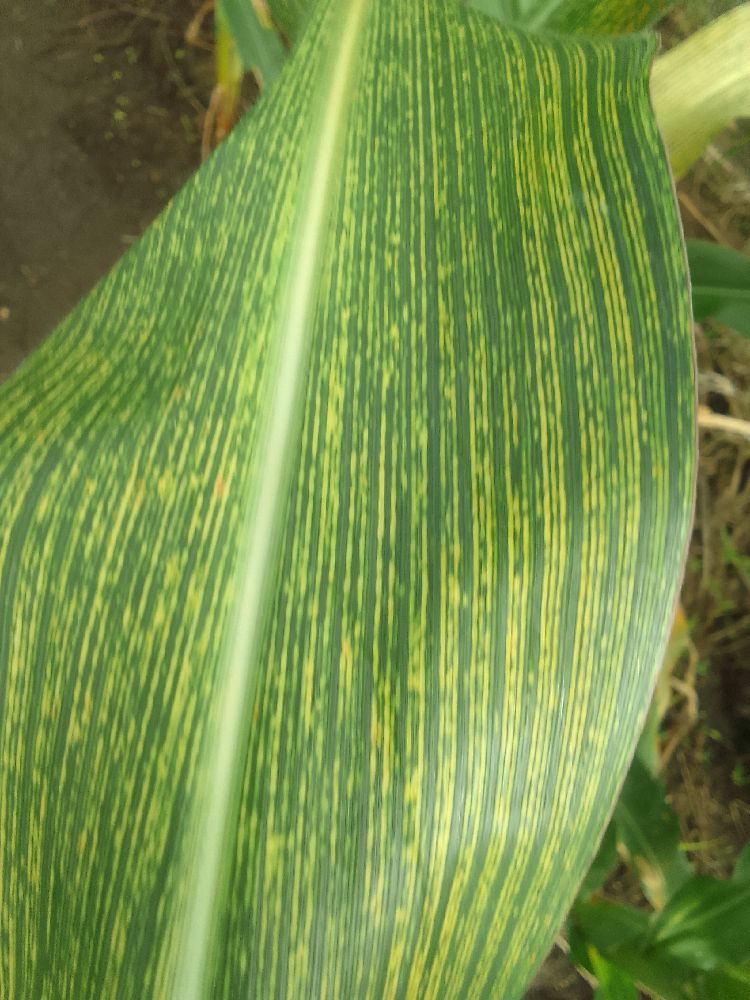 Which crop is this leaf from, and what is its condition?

maize, maize streak virus
